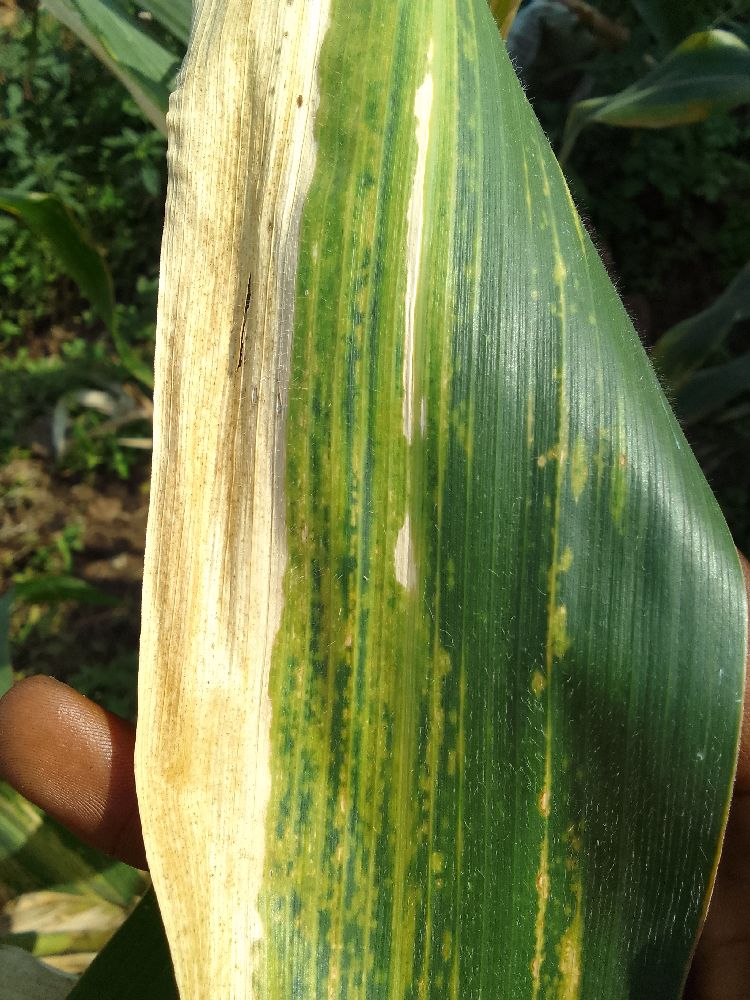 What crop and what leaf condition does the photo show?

maize, maize lethal necrosis
